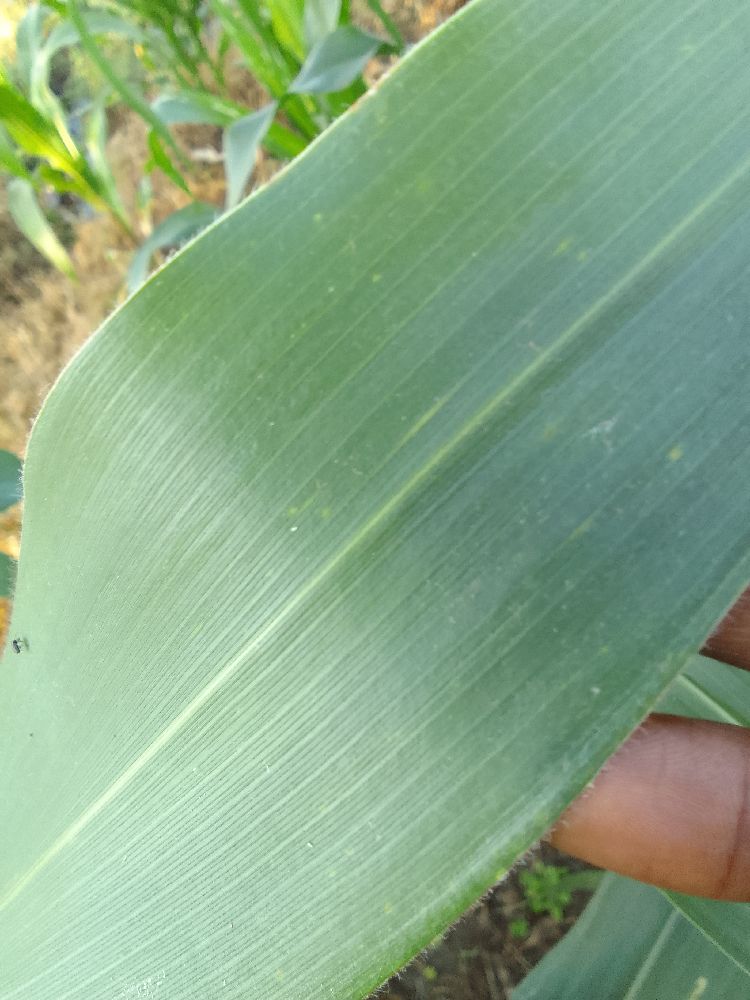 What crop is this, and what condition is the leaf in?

maize, healthy
